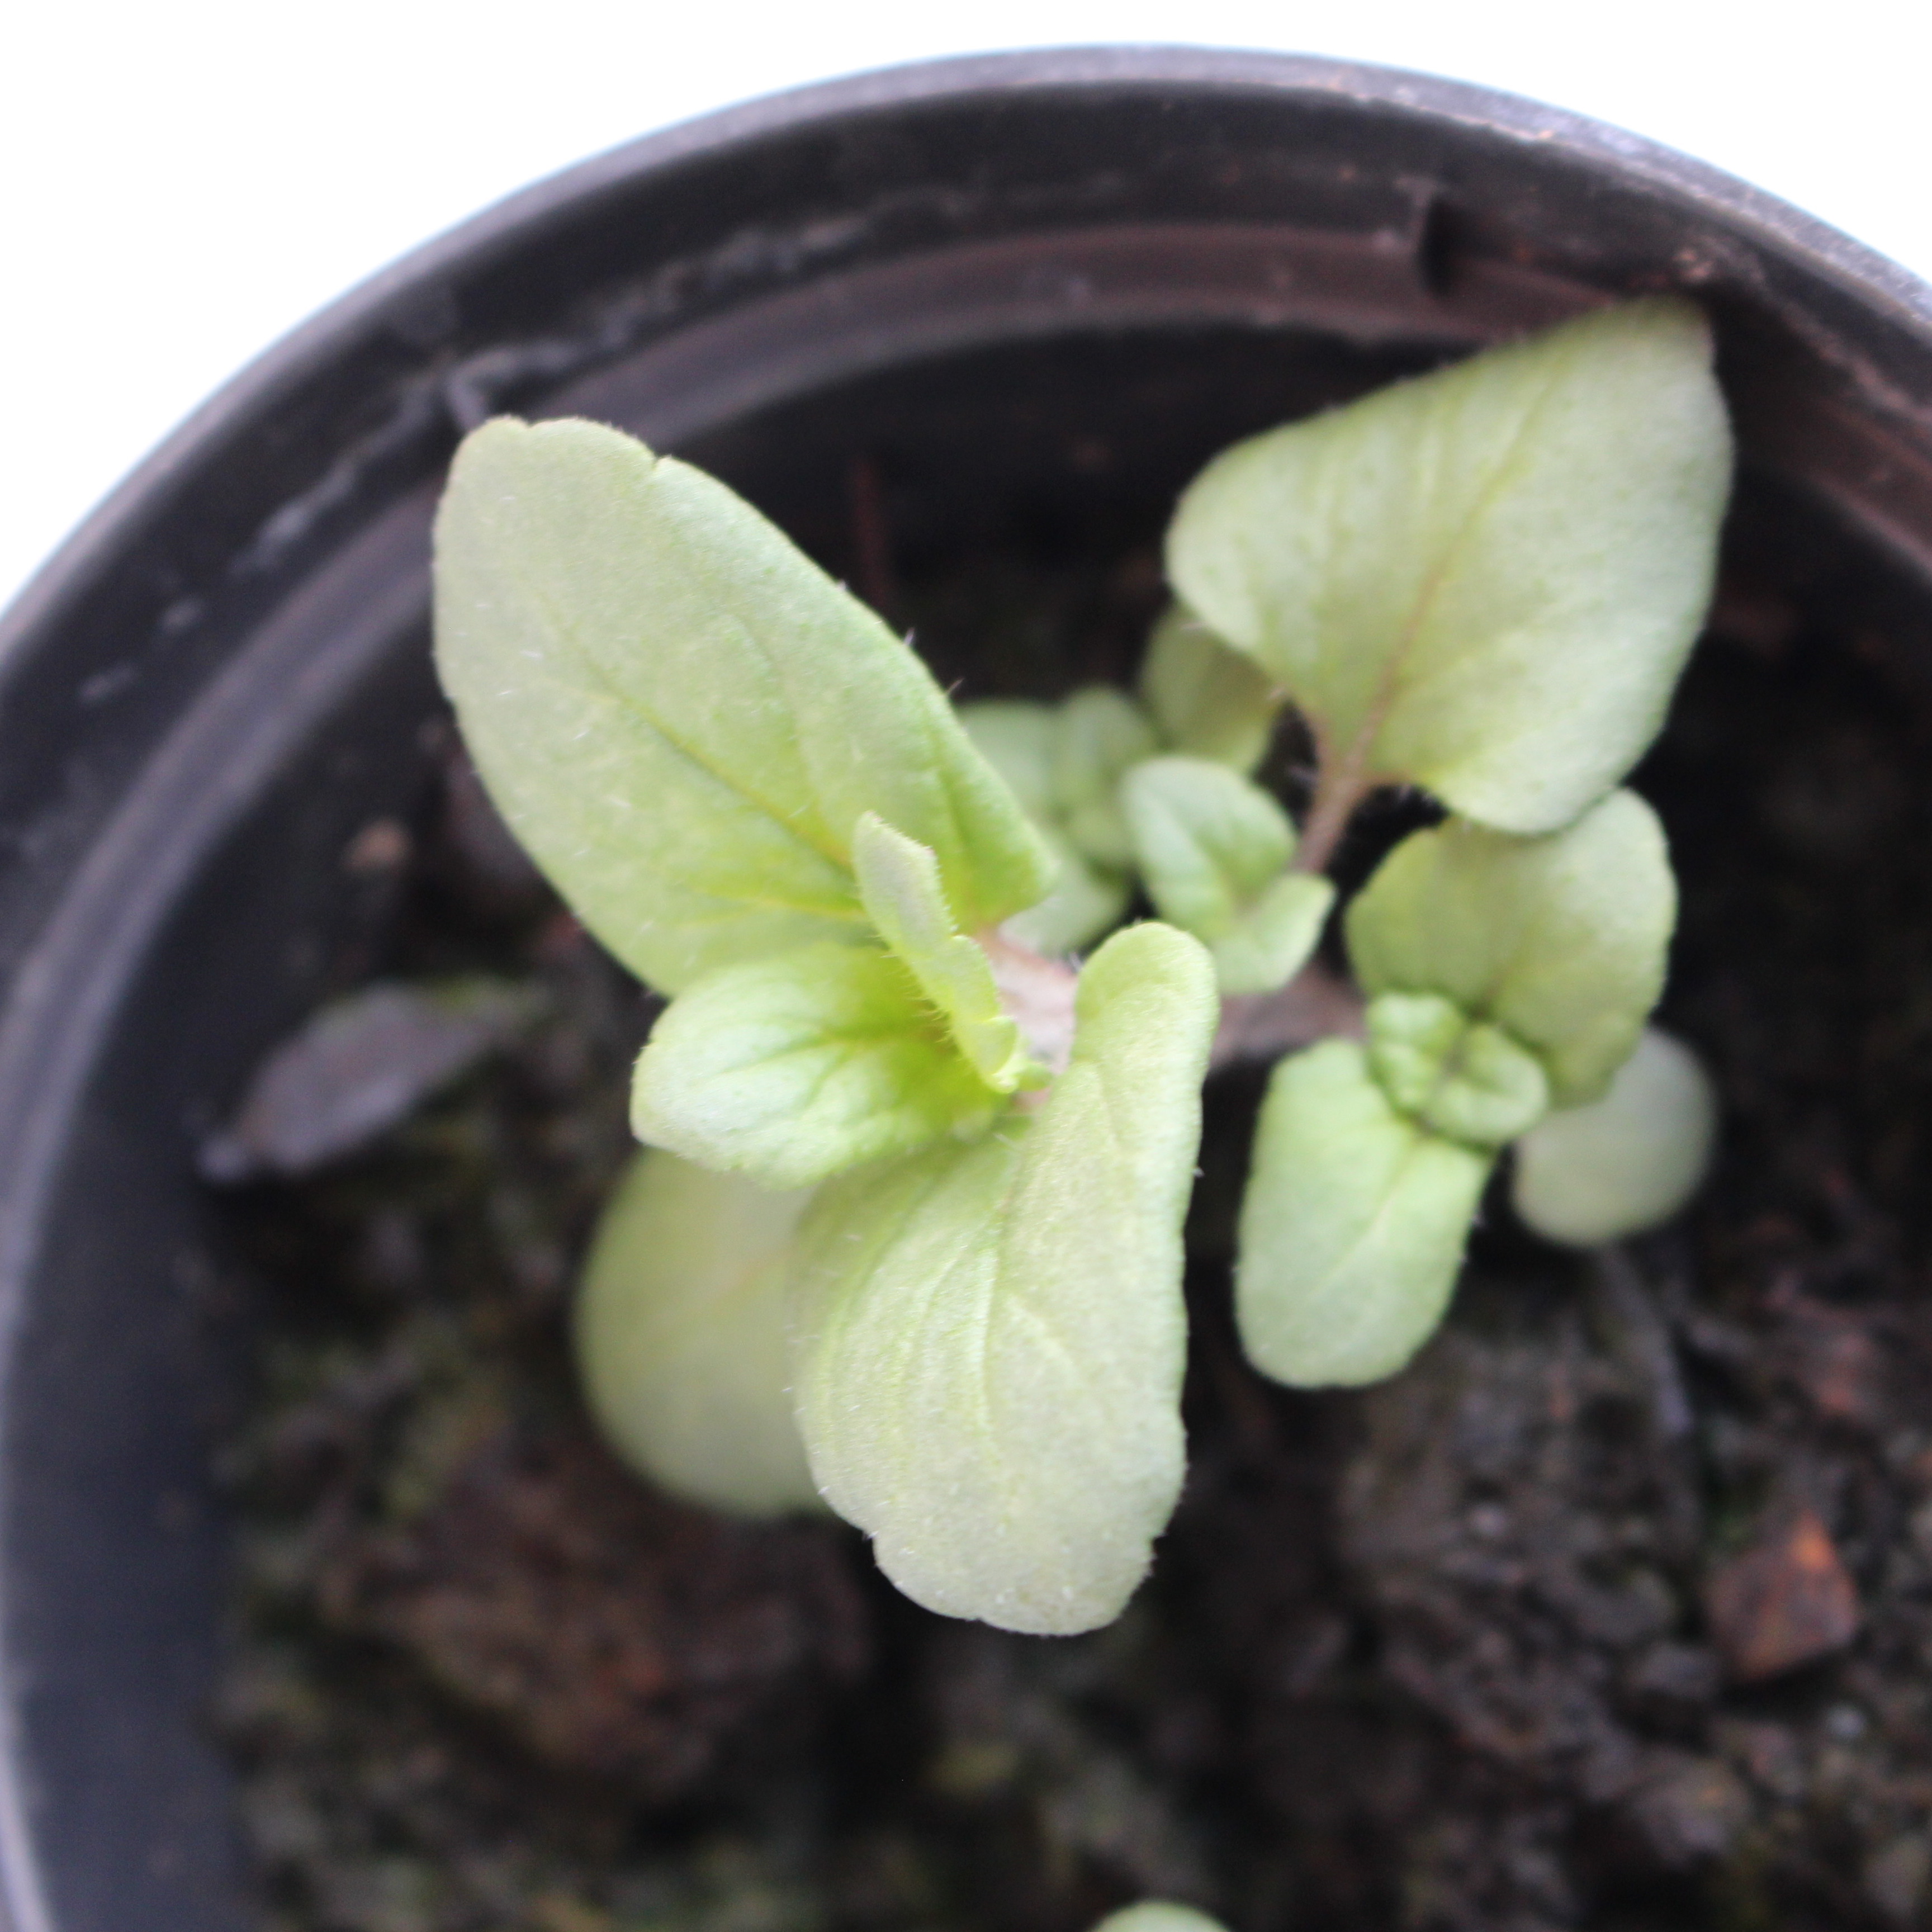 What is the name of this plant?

Veronica persica
